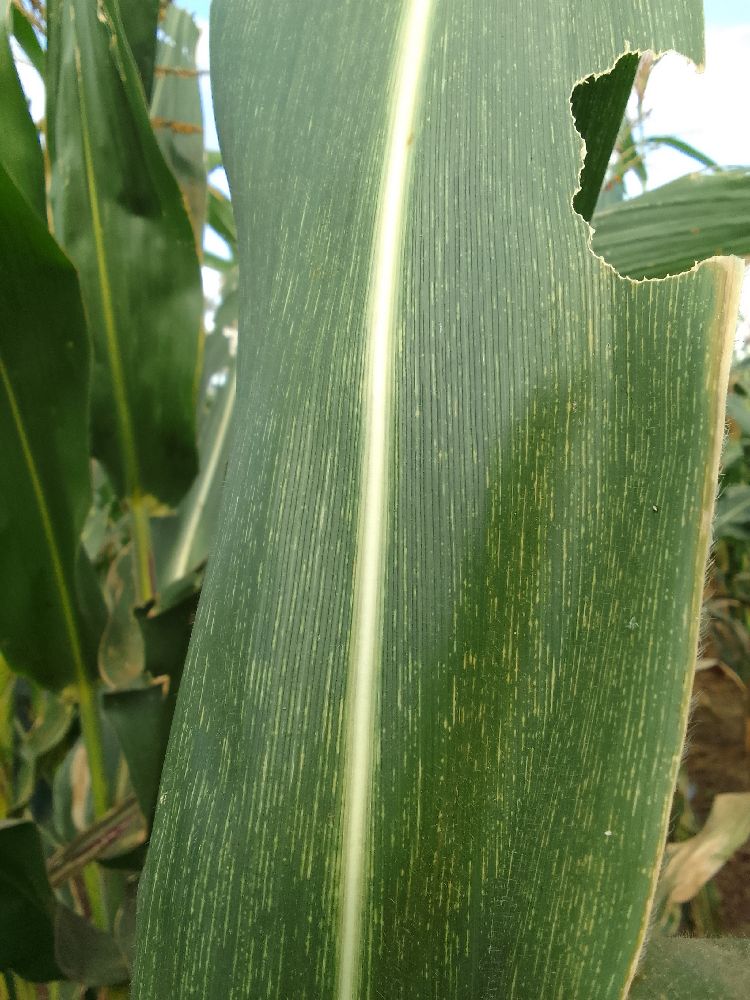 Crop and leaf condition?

maize, maize streak virus
